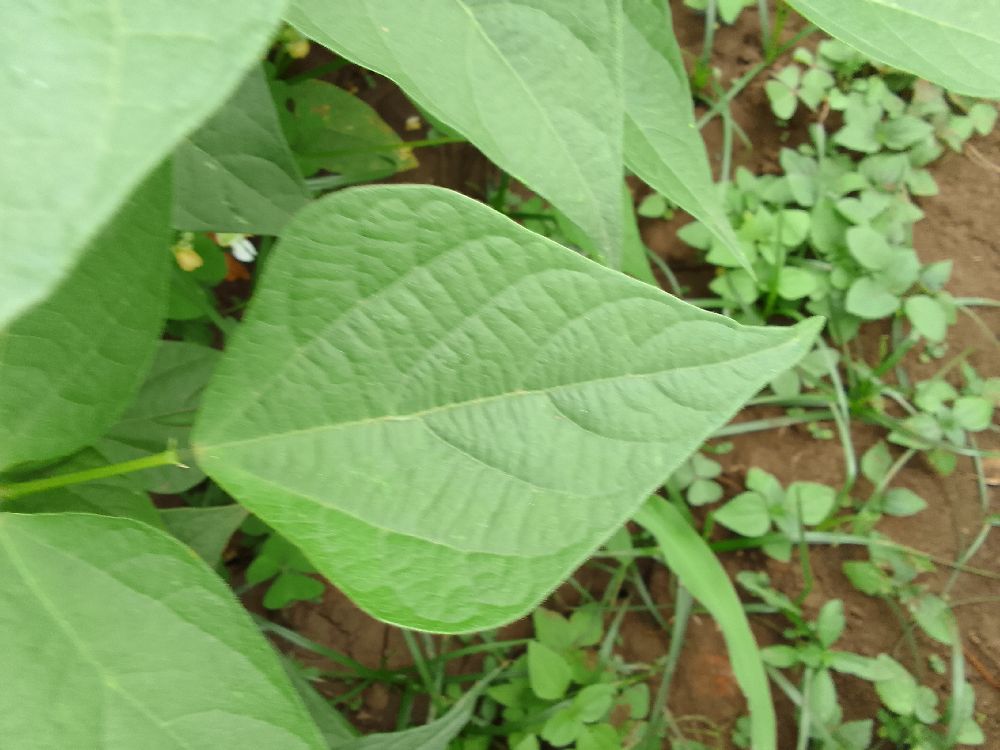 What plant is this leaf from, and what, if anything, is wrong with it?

common bean, healthy
